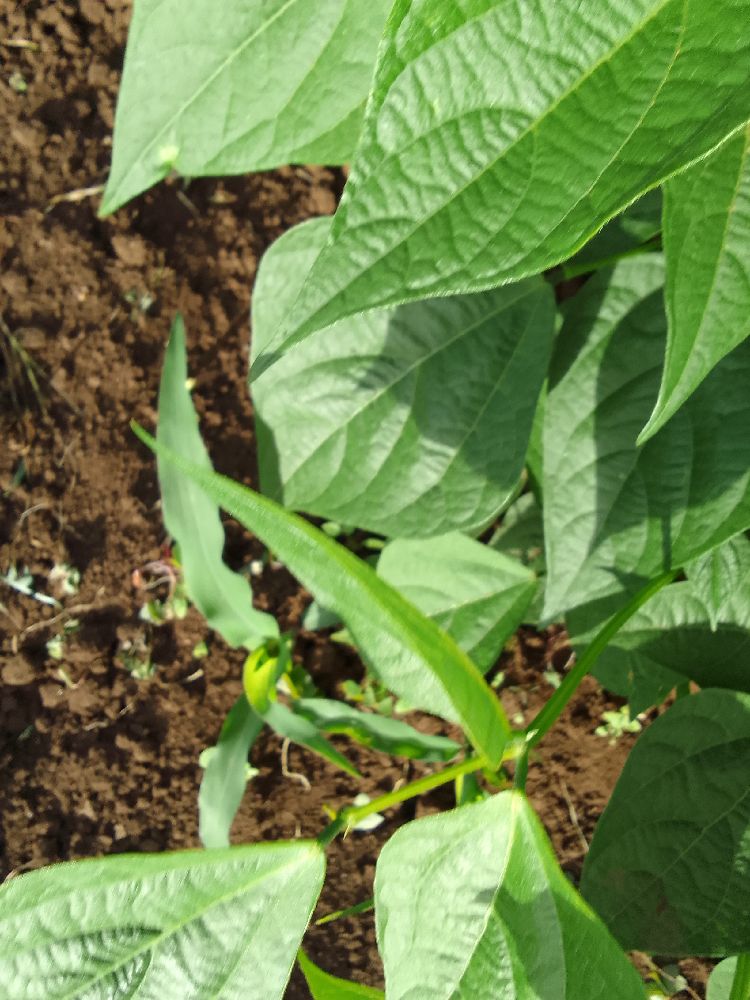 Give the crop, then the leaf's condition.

common bean, healthy
